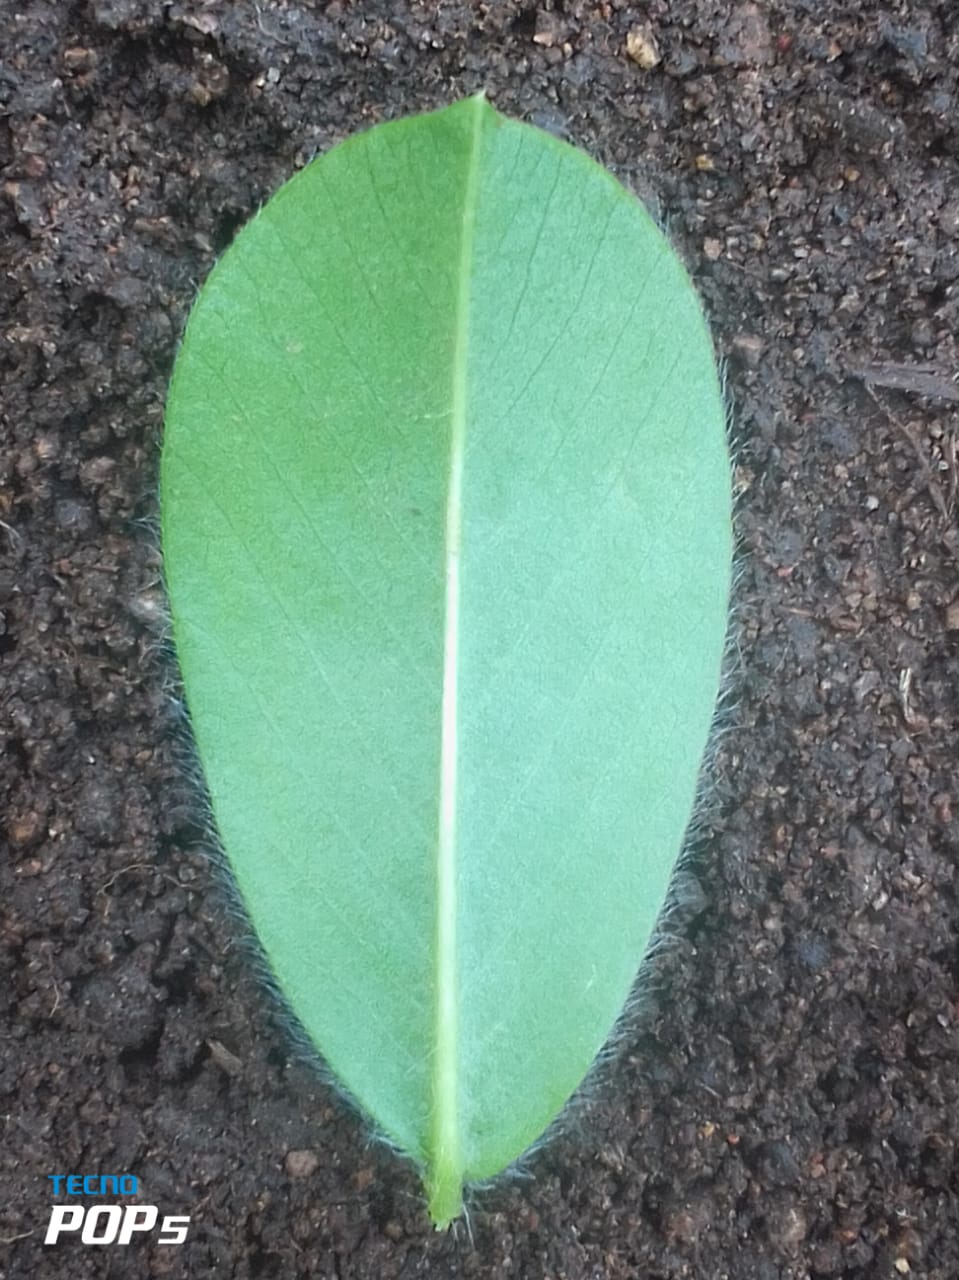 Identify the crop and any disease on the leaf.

peanut, healthy leaves
